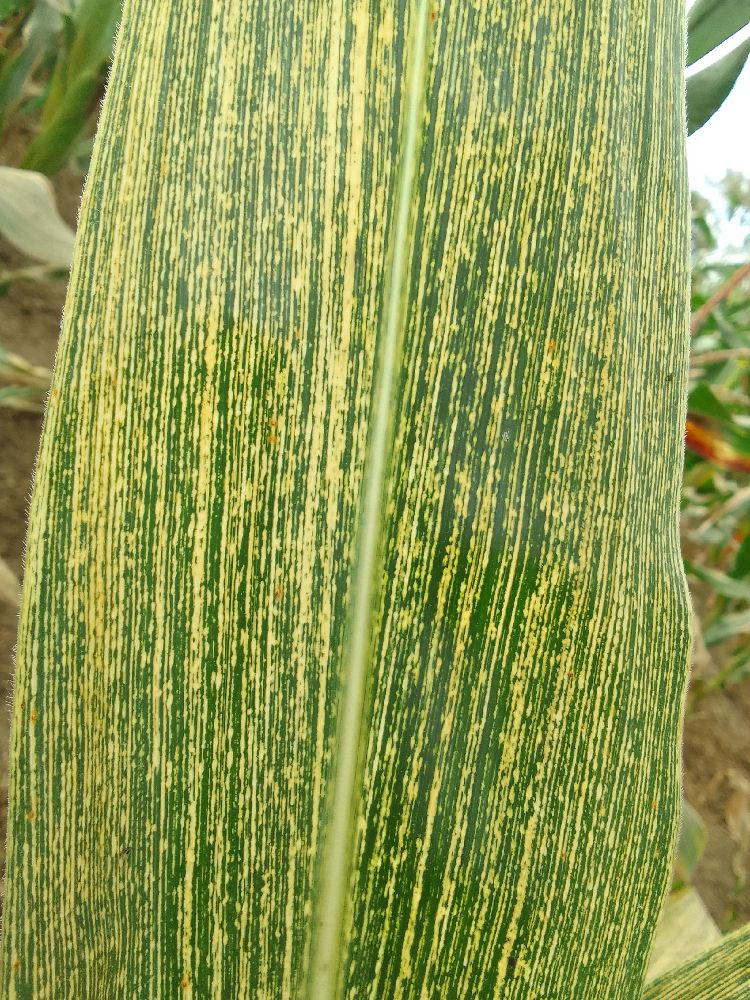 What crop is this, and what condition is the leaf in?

maize, maize streak virus
